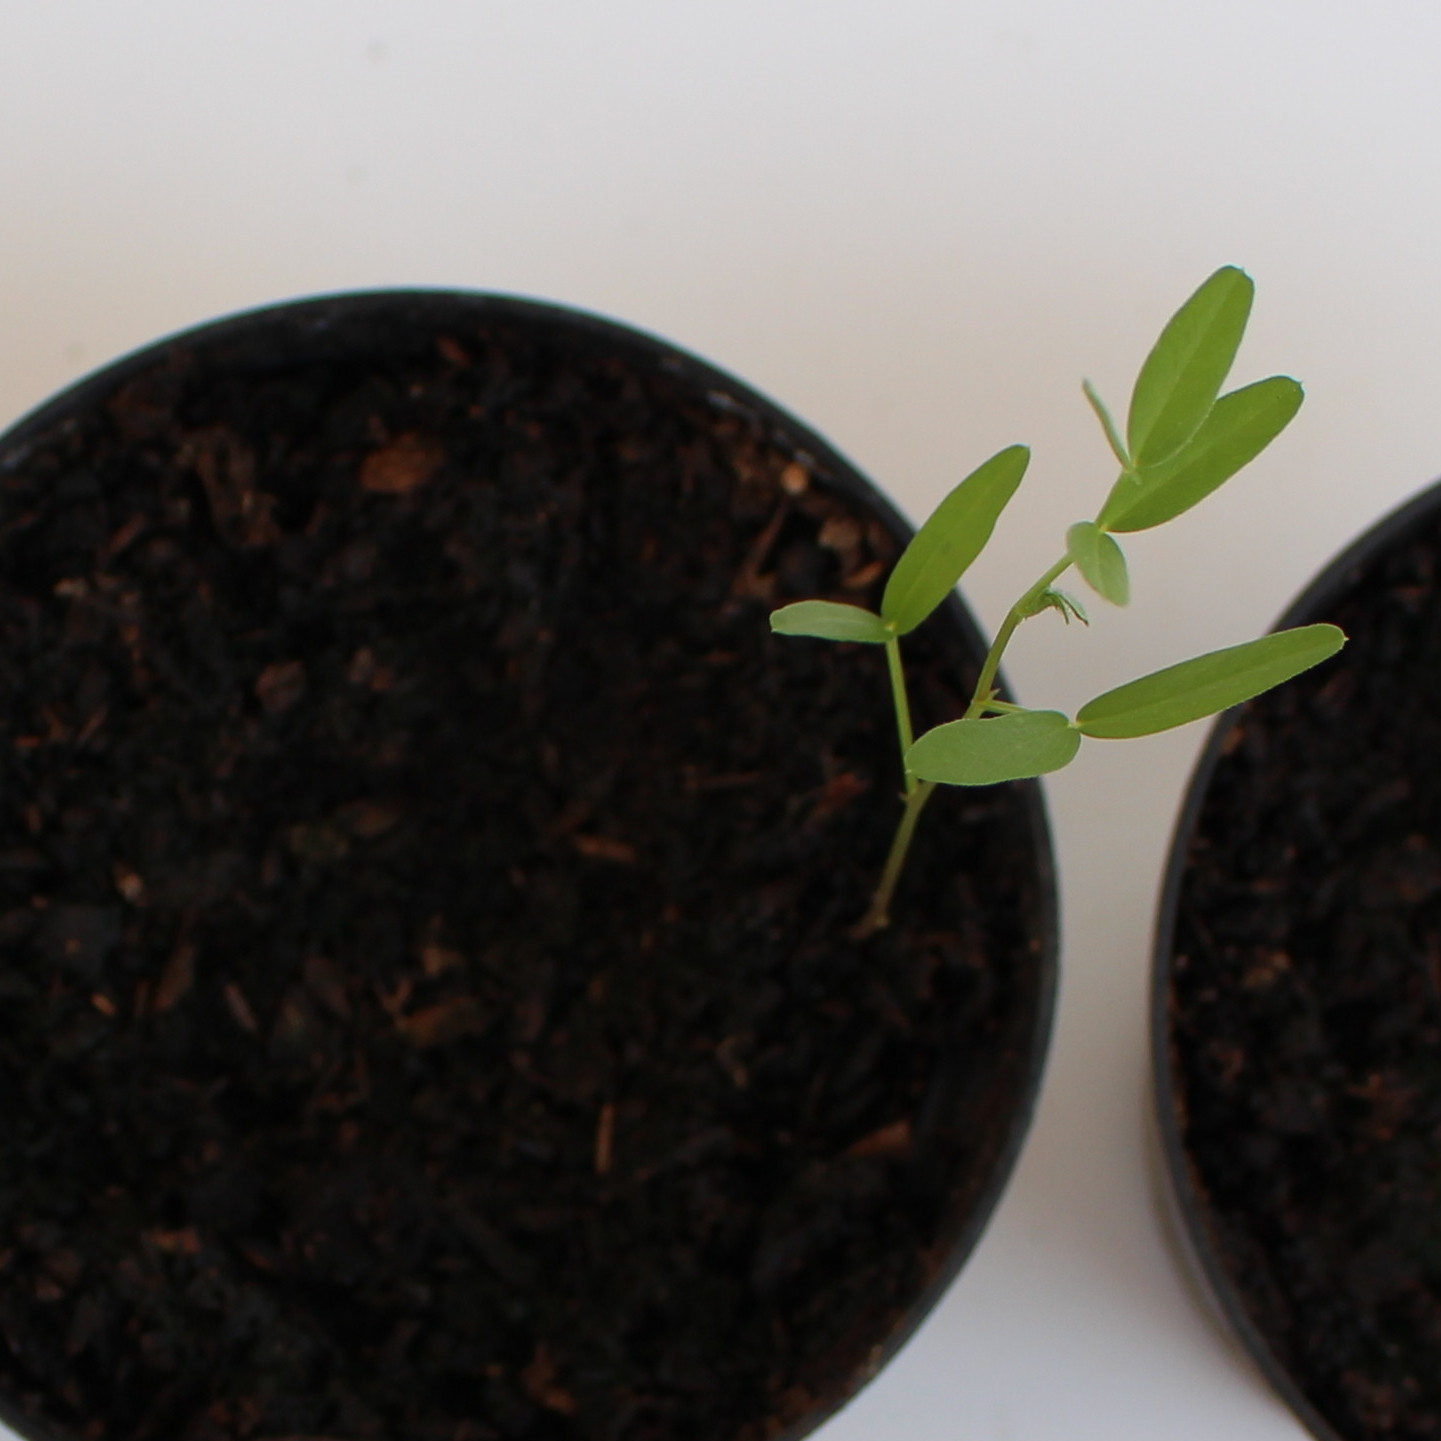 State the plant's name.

Vicia sativa
